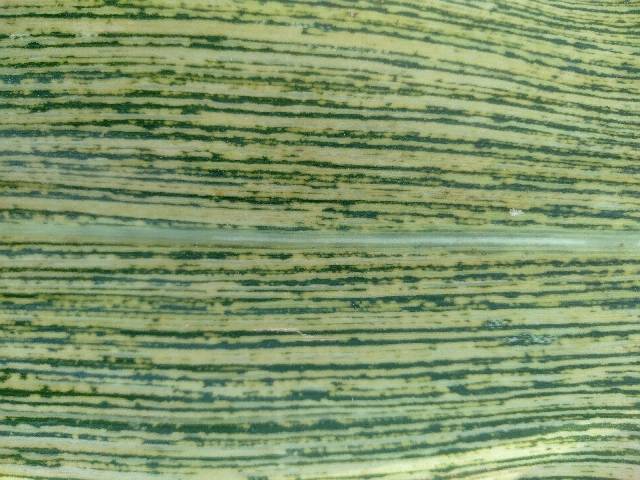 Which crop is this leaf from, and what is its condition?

maize, maize streak virus
